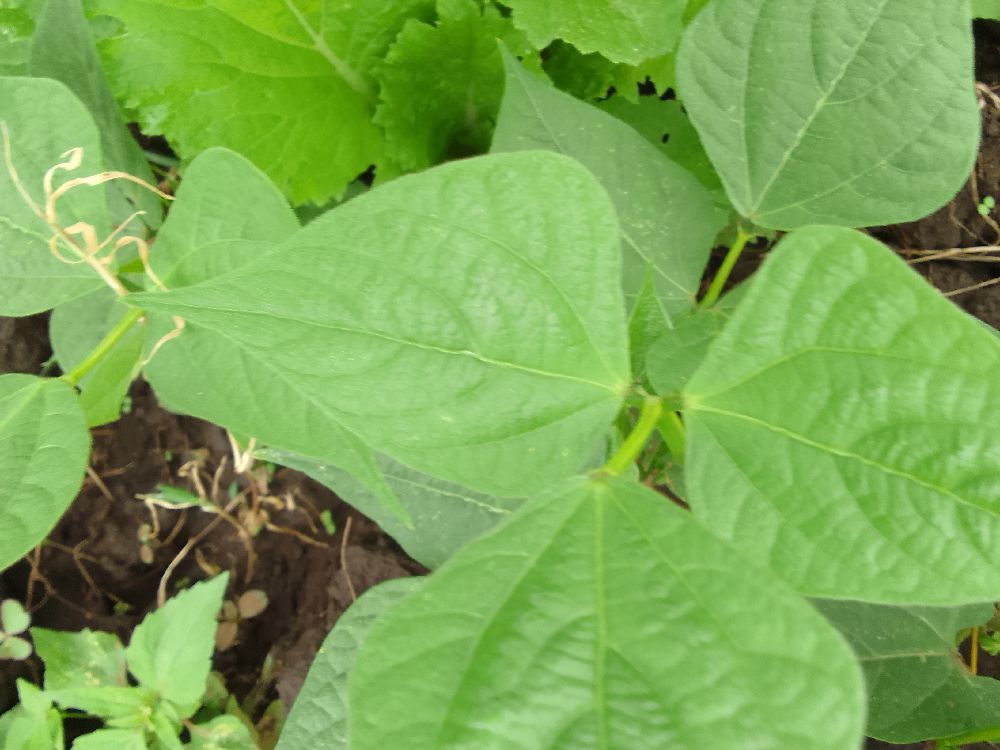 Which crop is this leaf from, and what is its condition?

common bean, healthy
